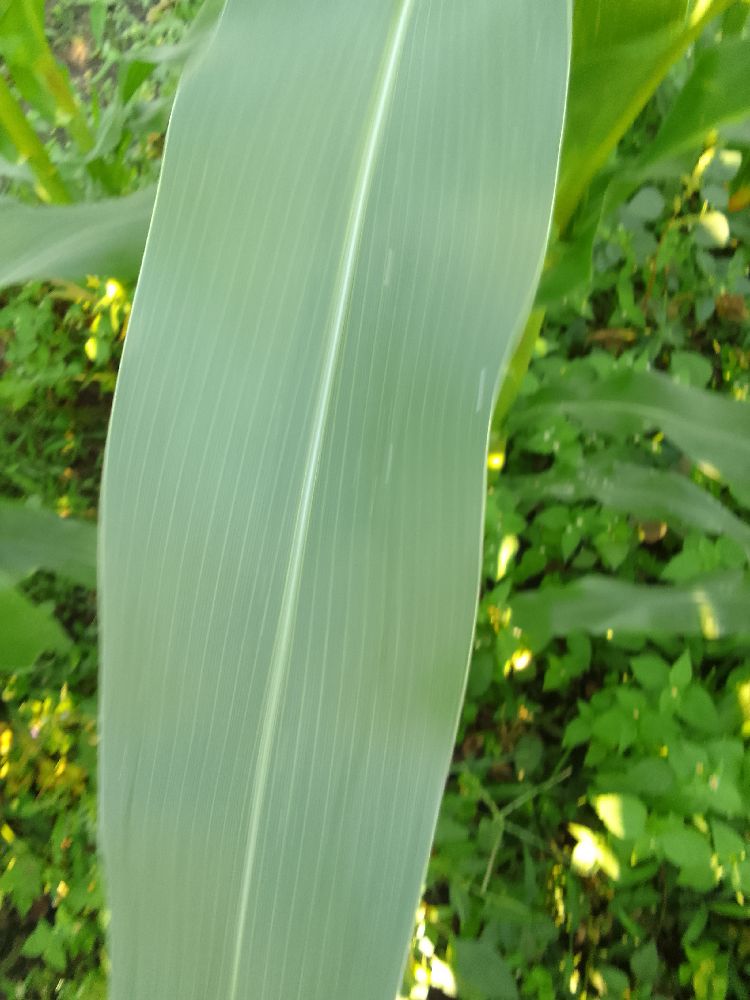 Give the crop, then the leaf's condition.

maize, healthy
